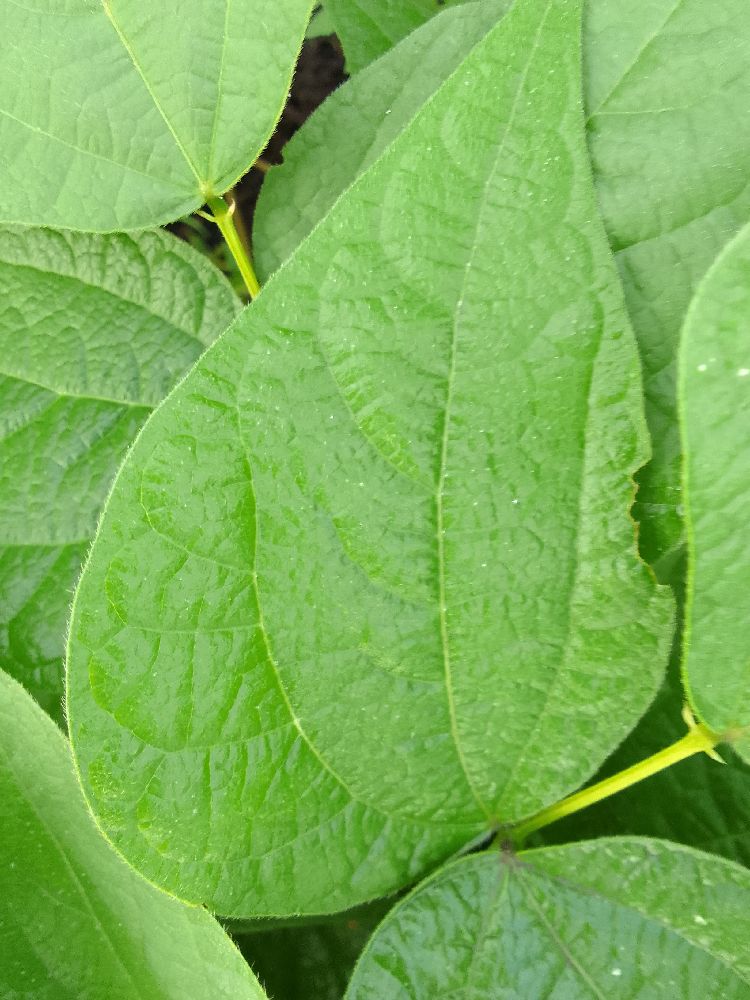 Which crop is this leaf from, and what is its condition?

common bean, healthy
